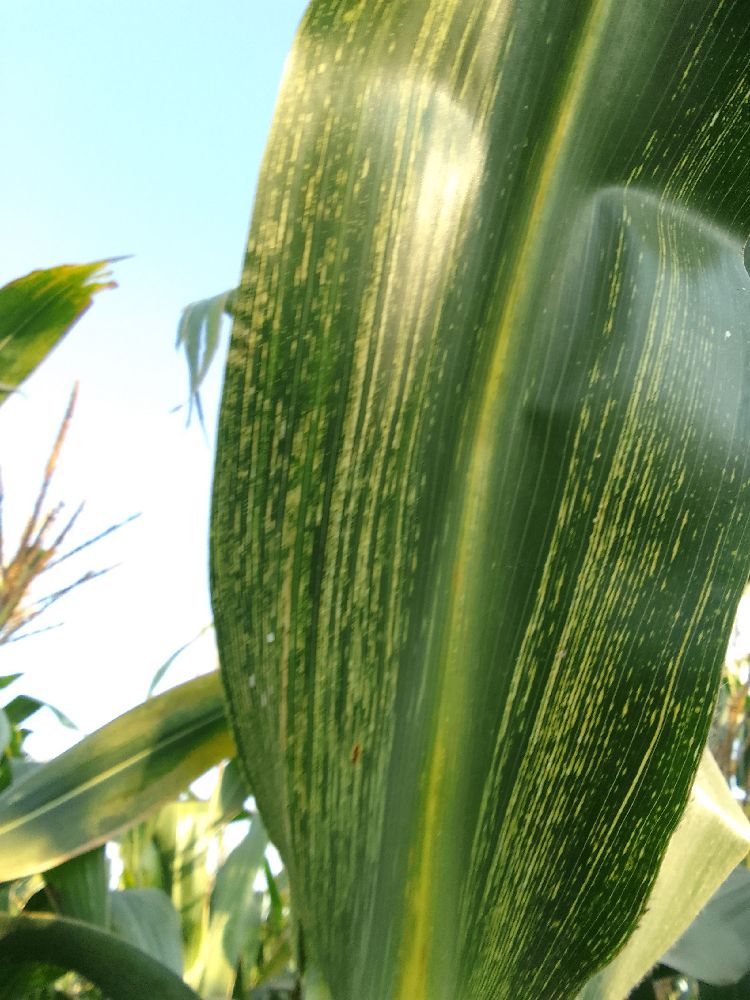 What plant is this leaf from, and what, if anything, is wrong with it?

maize, maize streak virus
